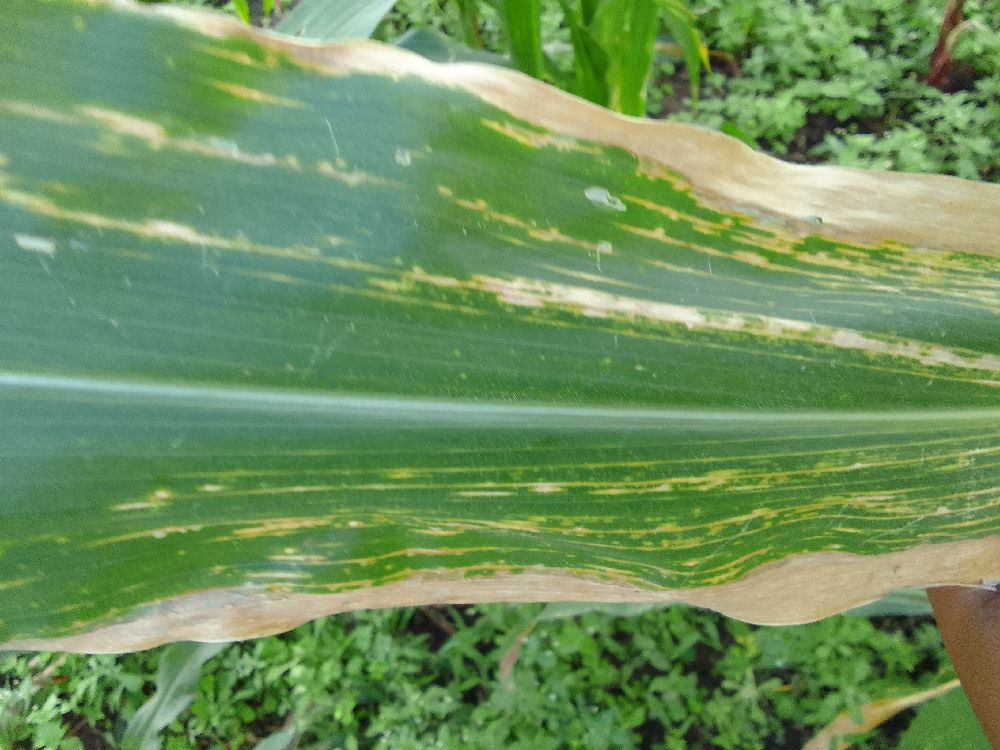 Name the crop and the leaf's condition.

maize, maize lethal necrosis
